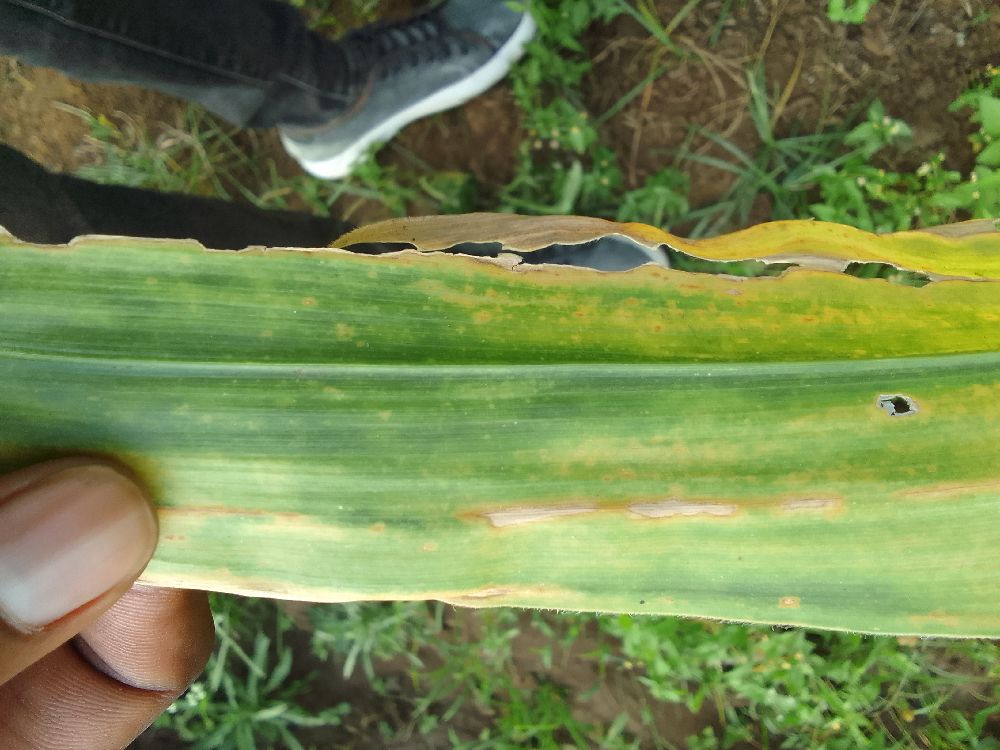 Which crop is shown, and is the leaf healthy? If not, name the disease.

maize, maize lethal necrosis
